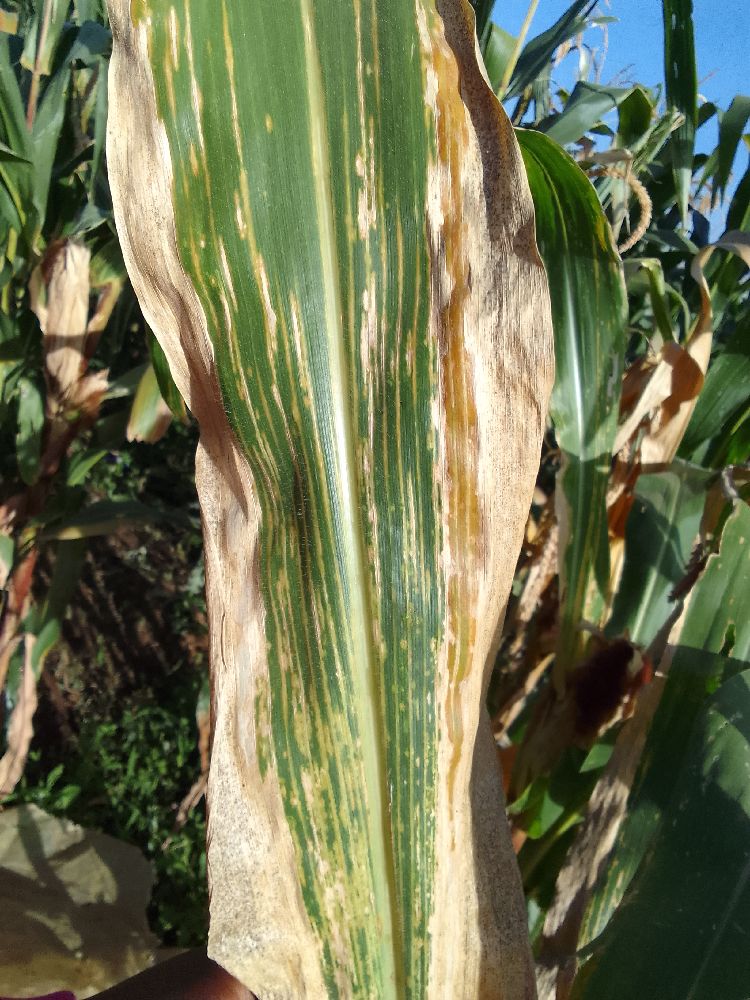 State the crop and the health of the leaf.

maize, maize lethal necrosis
